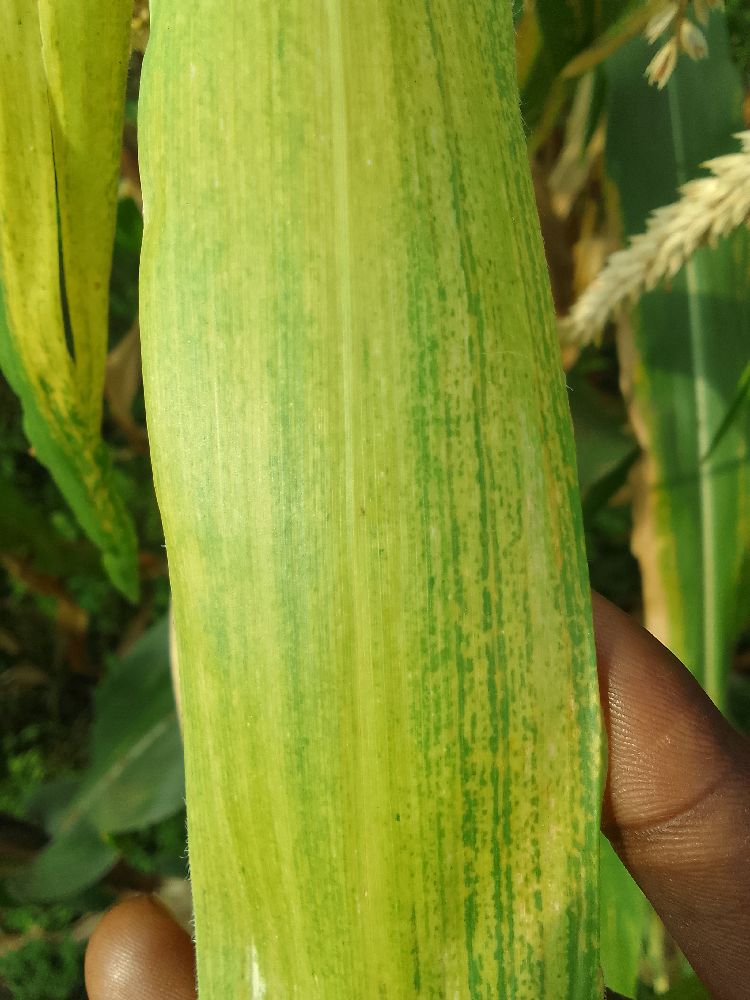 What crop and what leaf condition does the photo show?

maize, maize lethal necrosis
